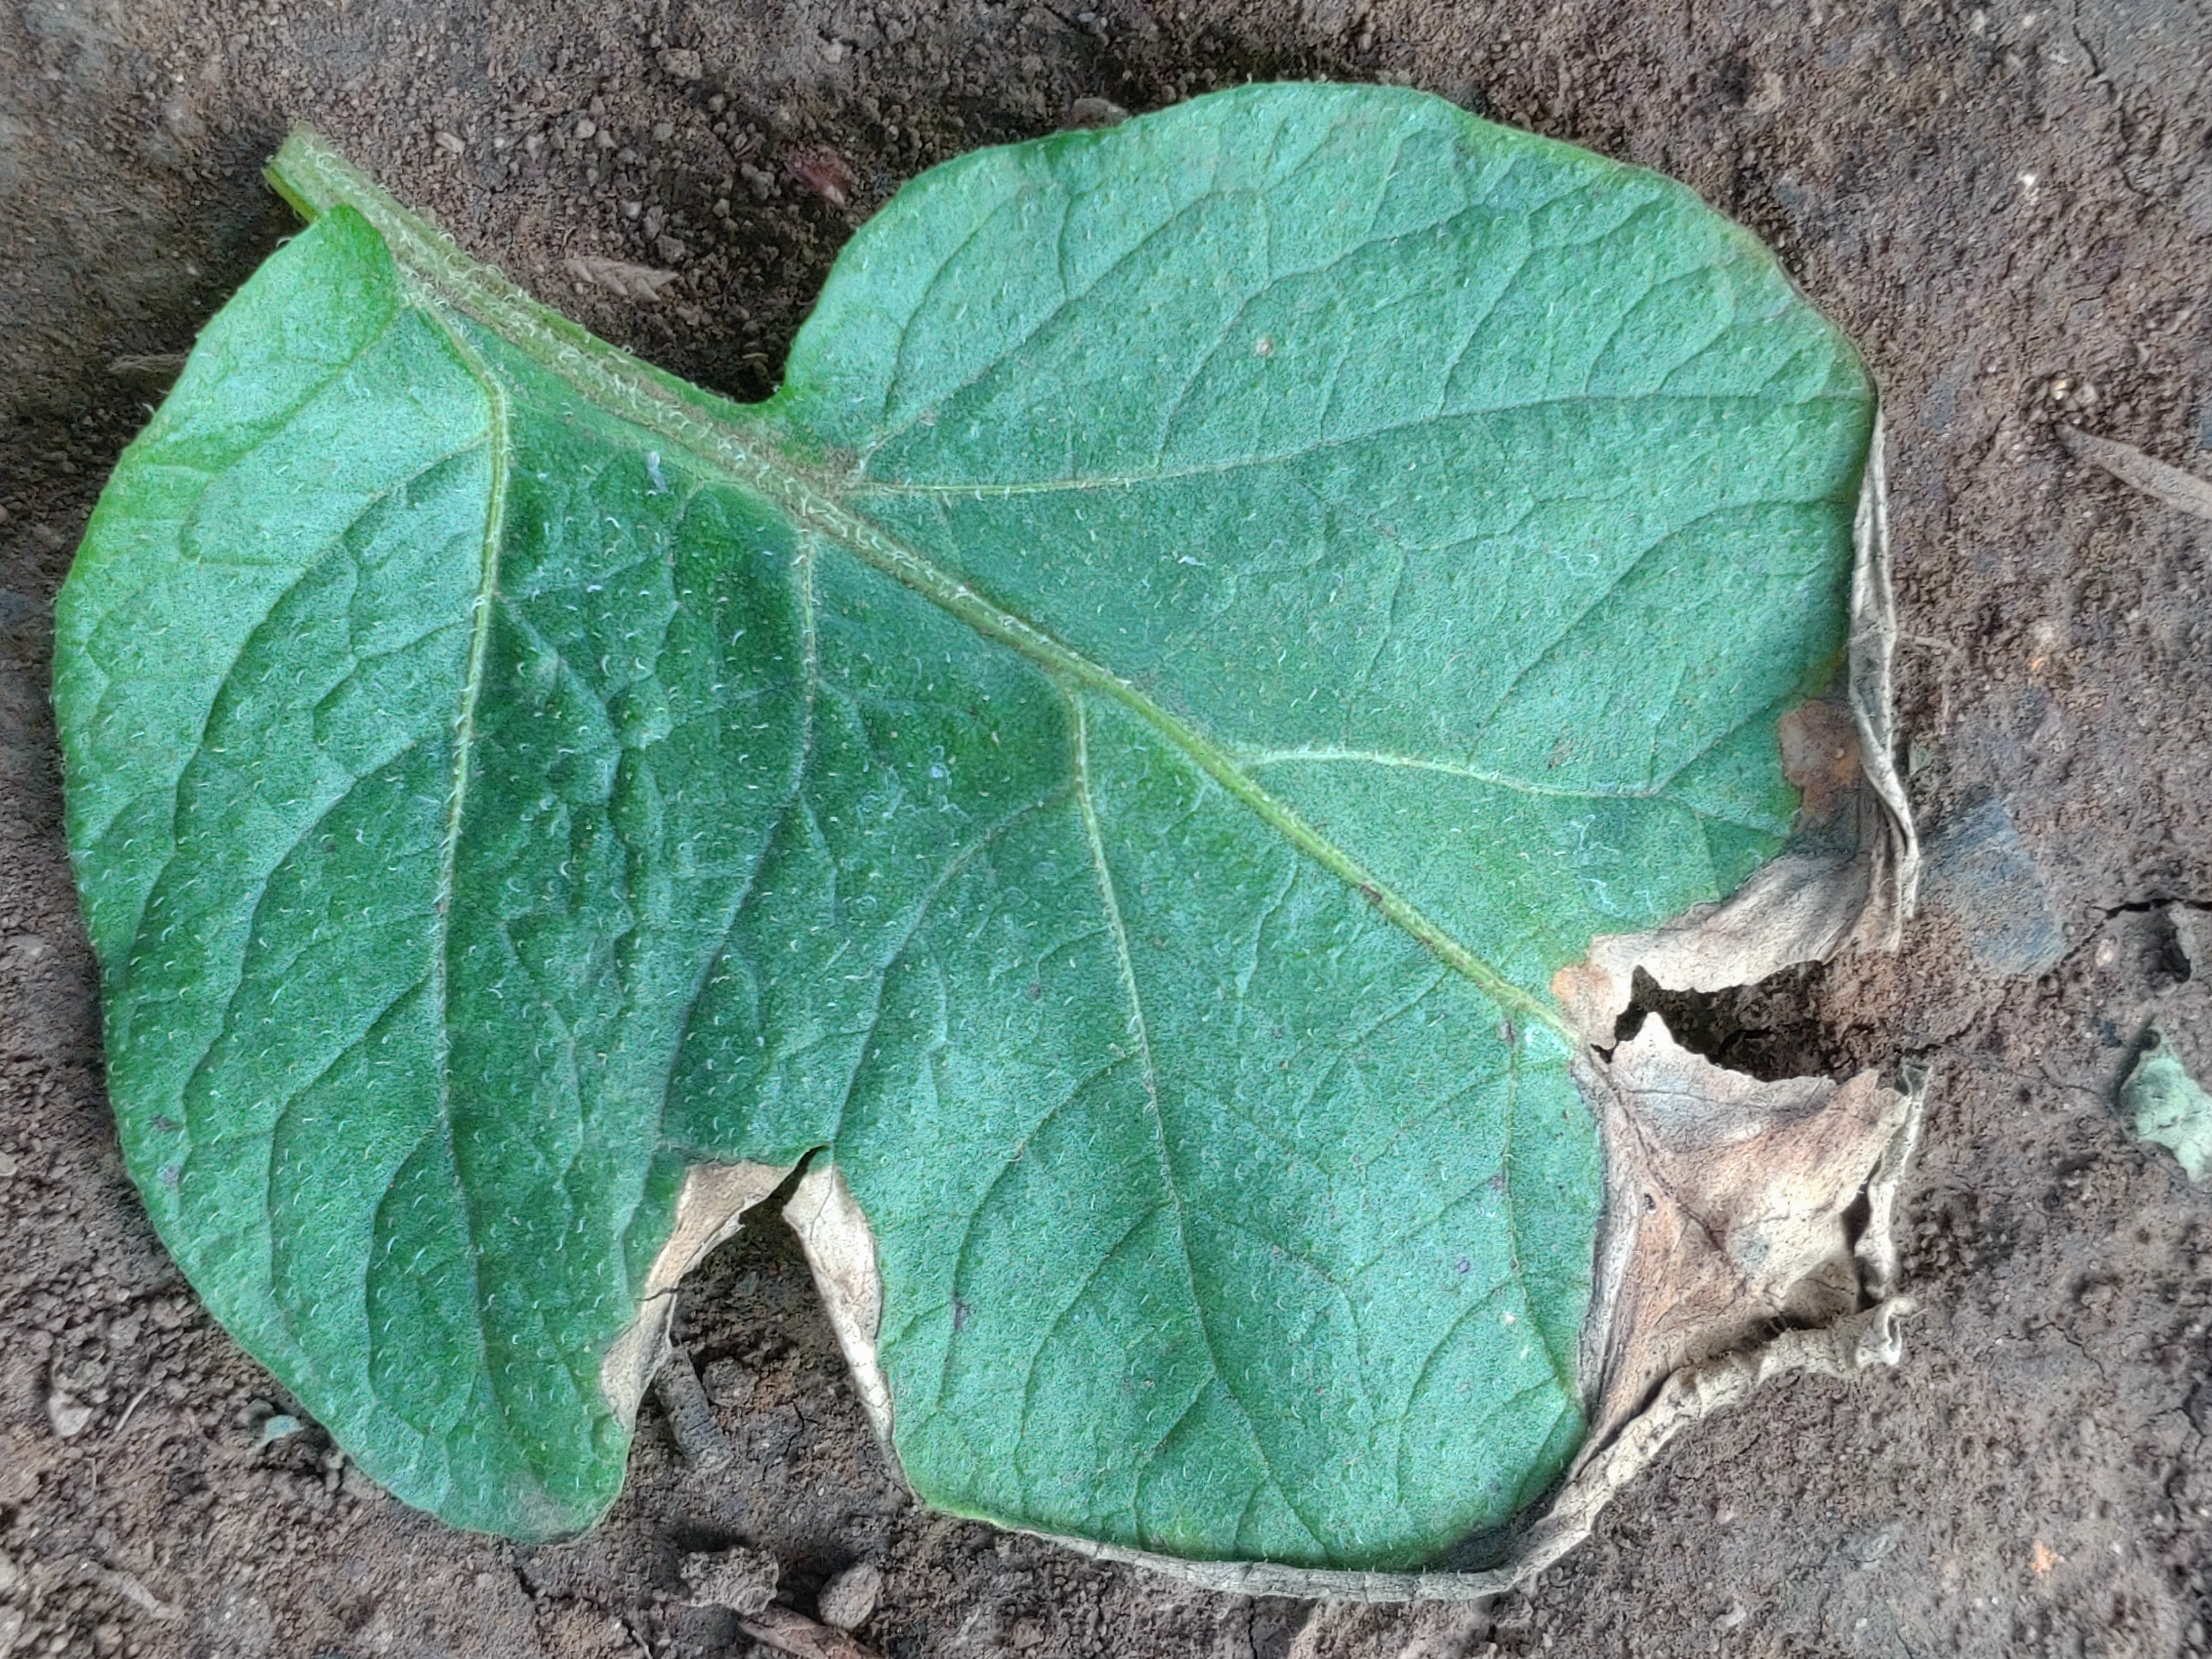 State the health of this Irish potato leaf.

early blight
